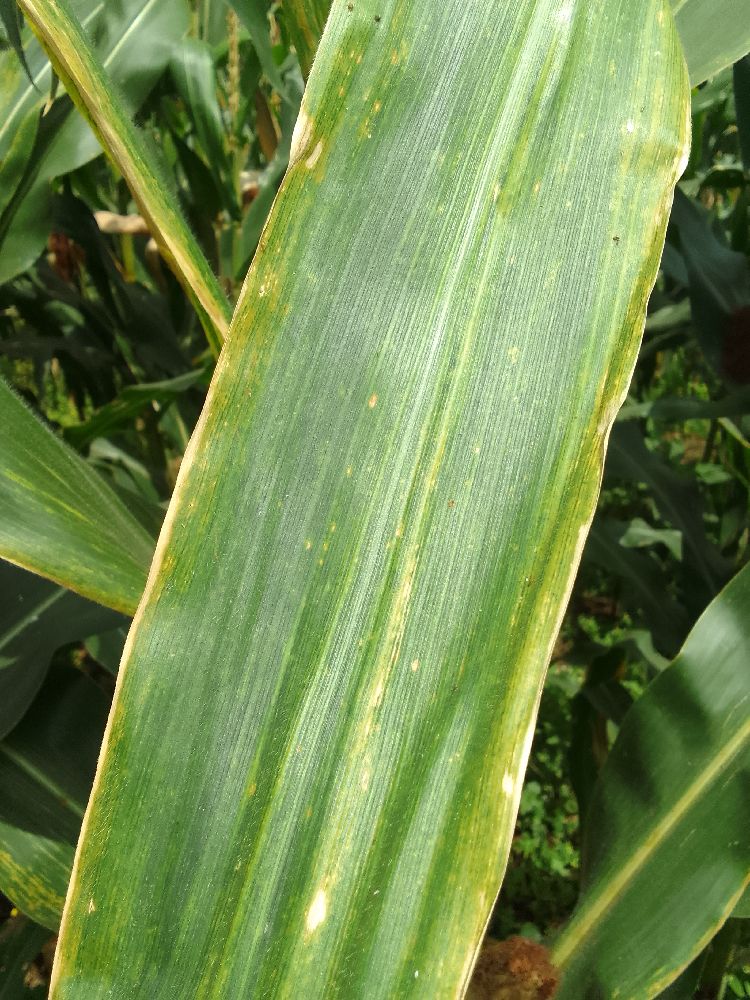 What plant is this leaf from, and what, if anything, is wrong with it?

maize, maize lethal necrosis
